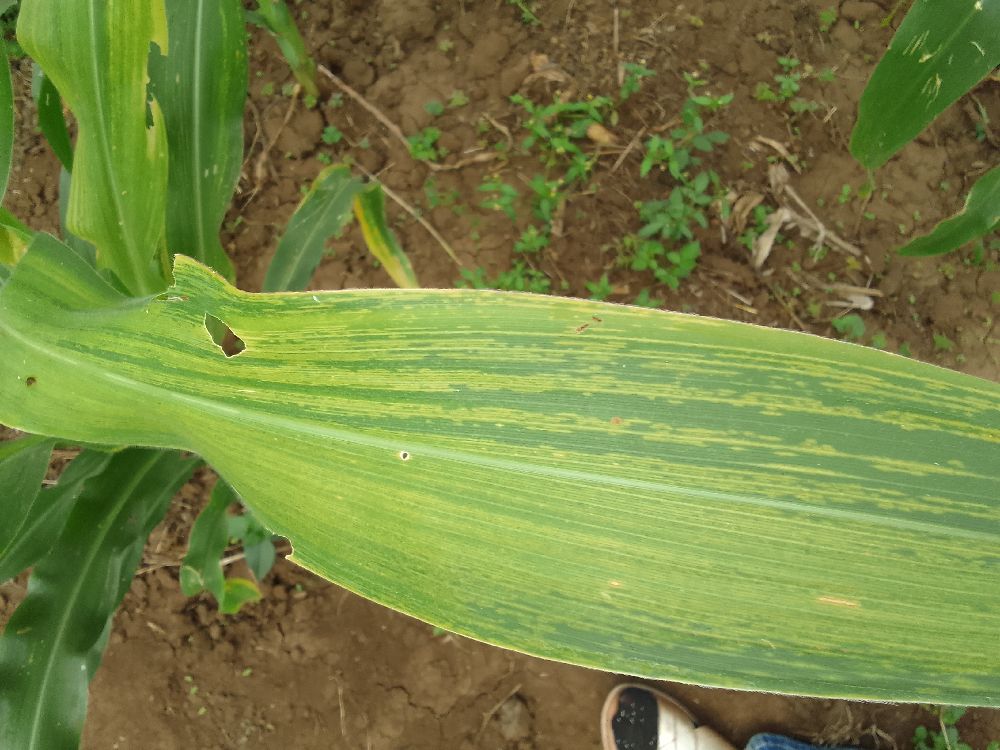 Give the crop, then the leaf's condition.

maize, maize lethal necrosis
